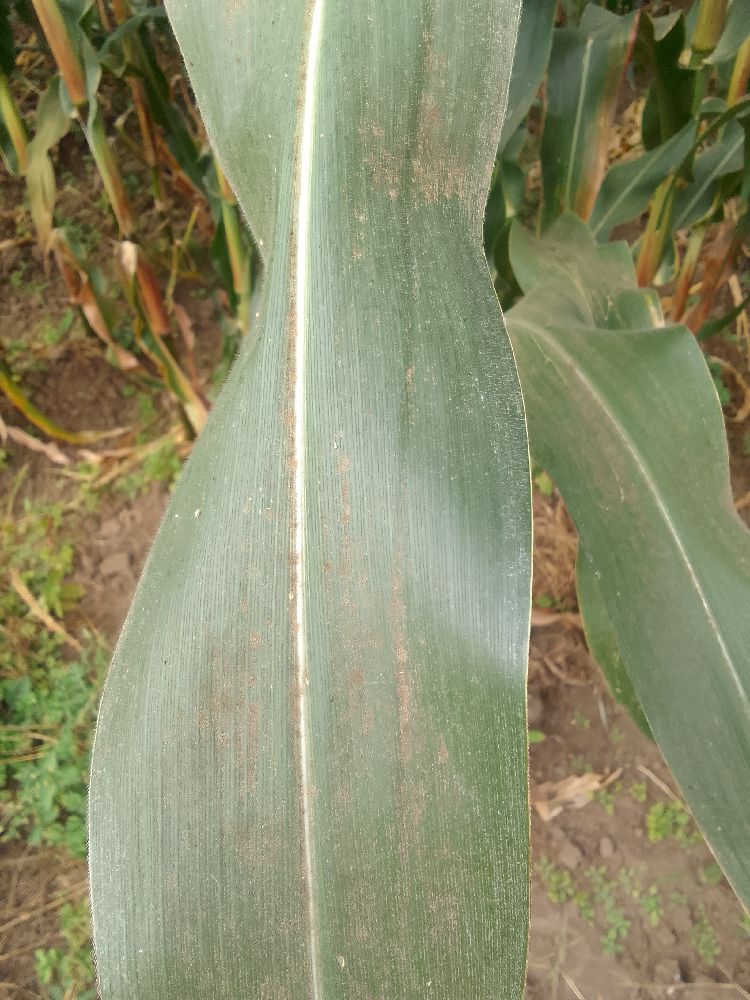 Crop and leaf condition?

maize, healthy
